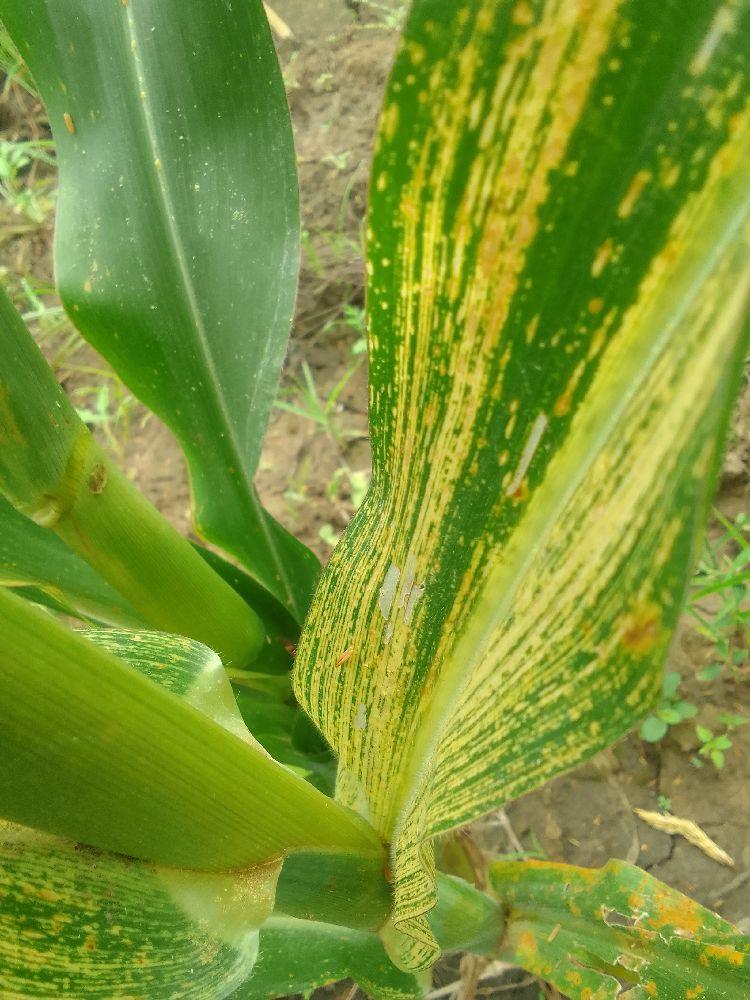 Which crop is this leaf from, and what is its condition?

maize, maize streak virus
